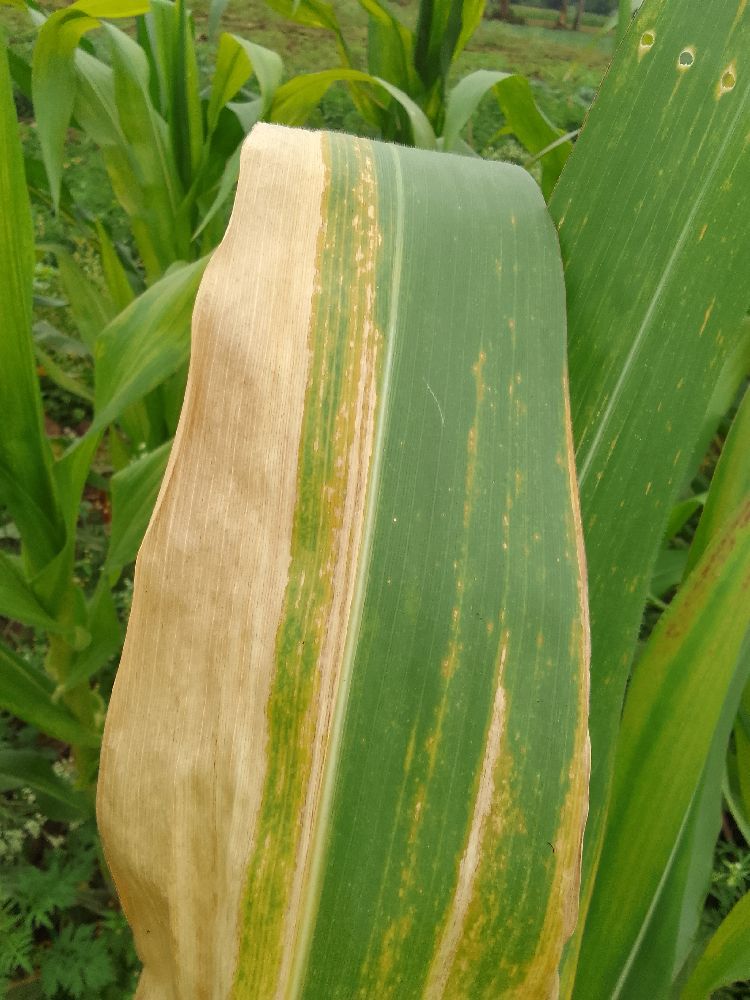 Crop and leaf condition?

maize, maize lethal necrosis
